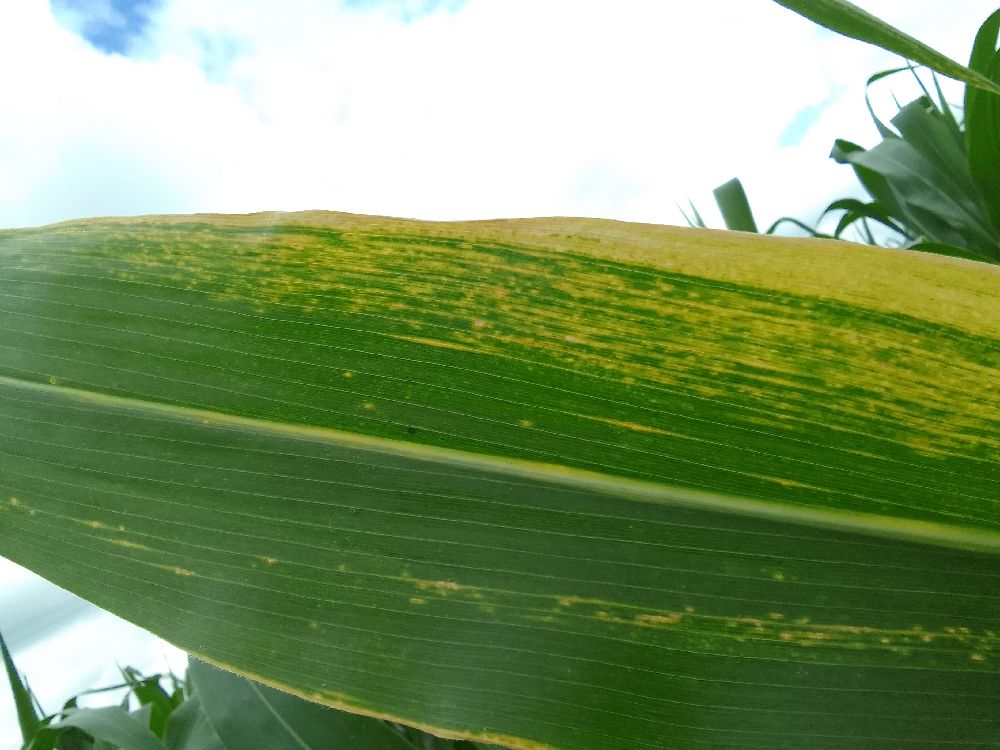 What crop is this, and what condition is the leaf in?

maize, maize lethal necrosis
